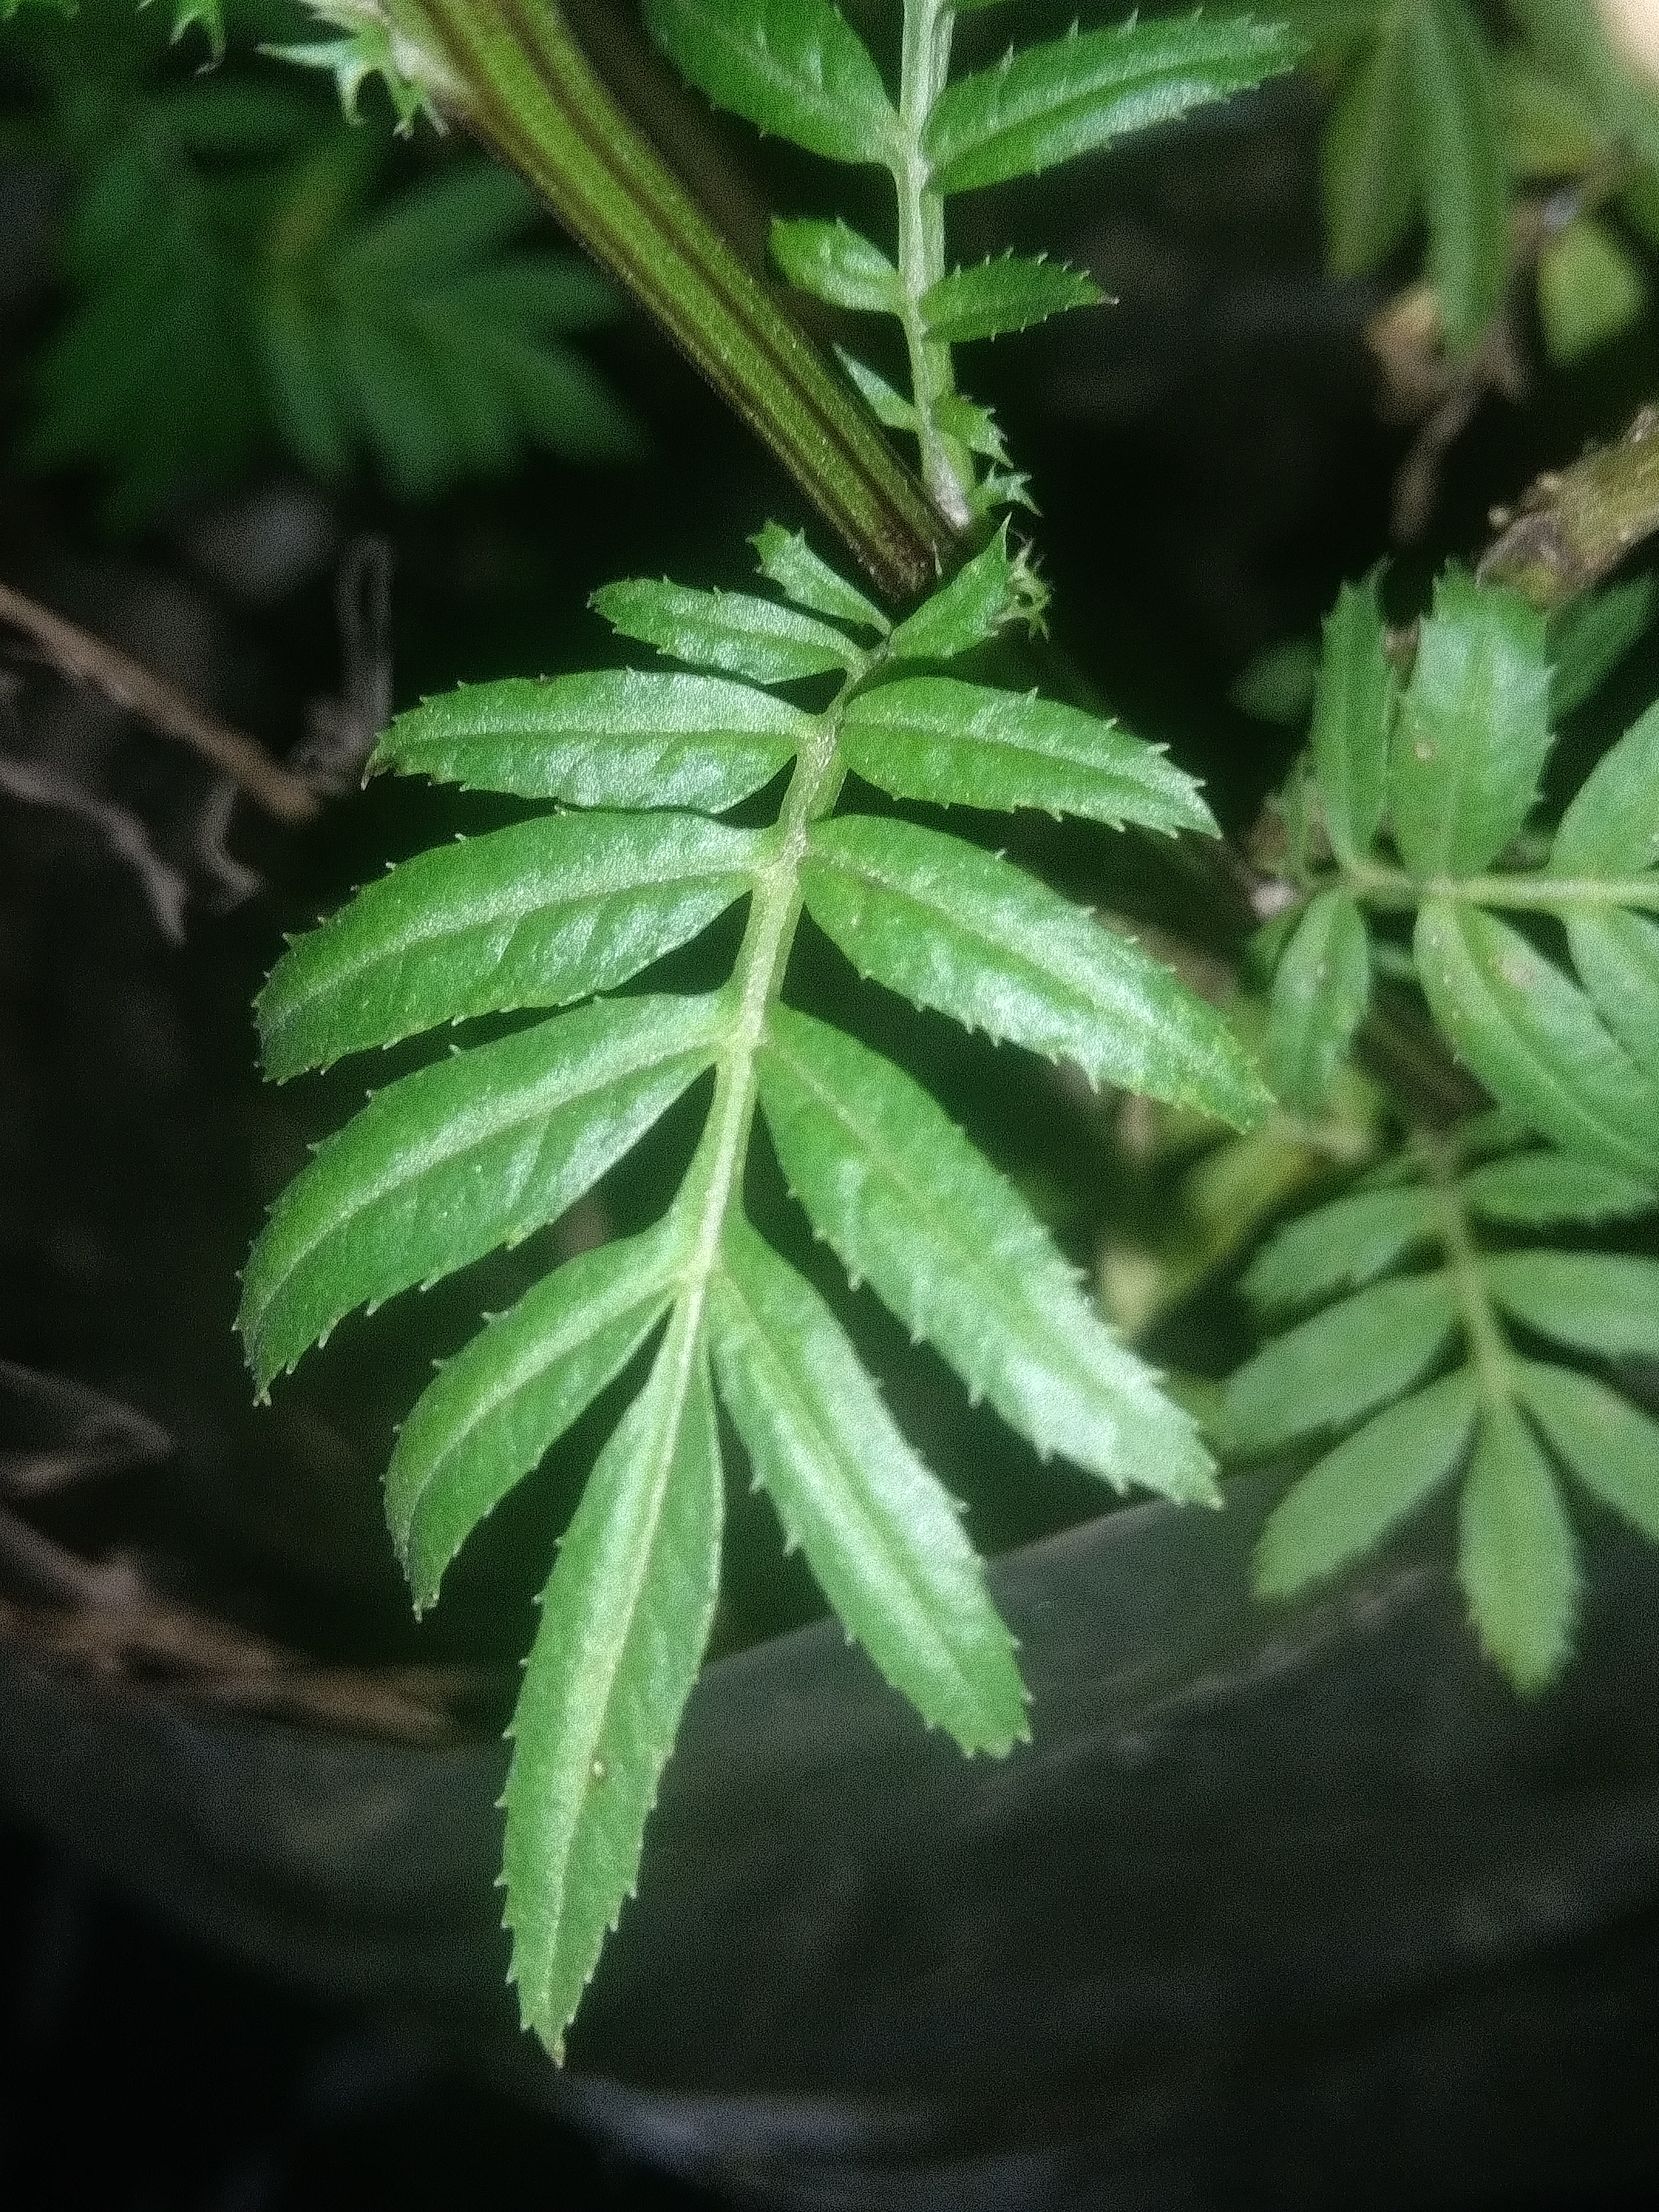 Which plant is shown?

marigold
